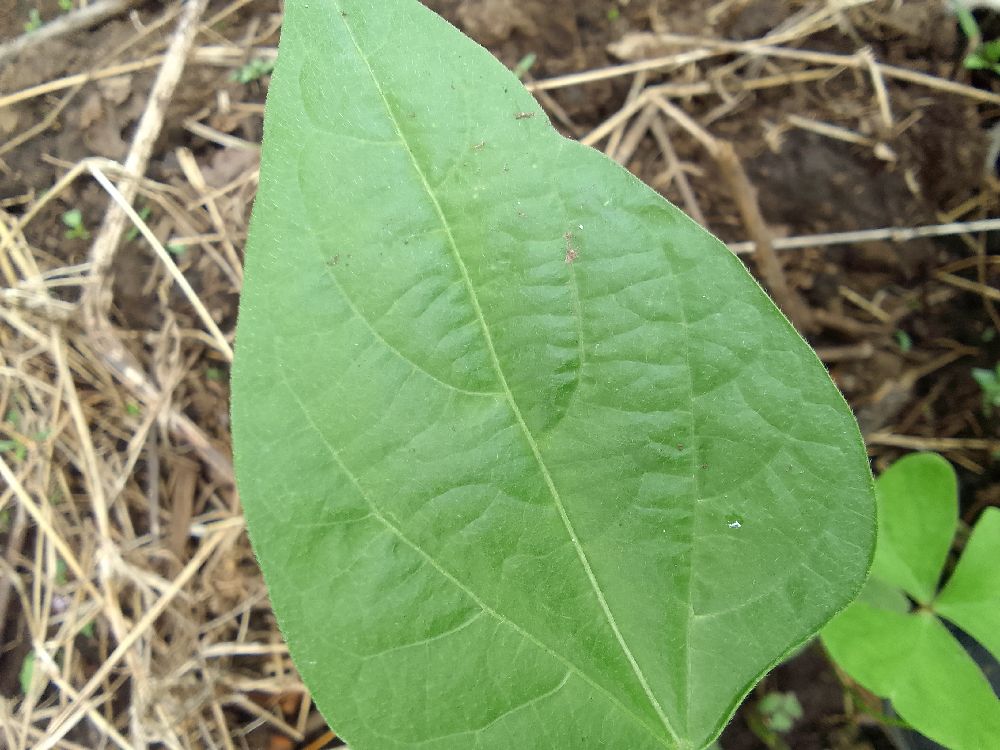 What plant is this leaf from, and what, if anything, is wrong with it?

common bean, healthy
